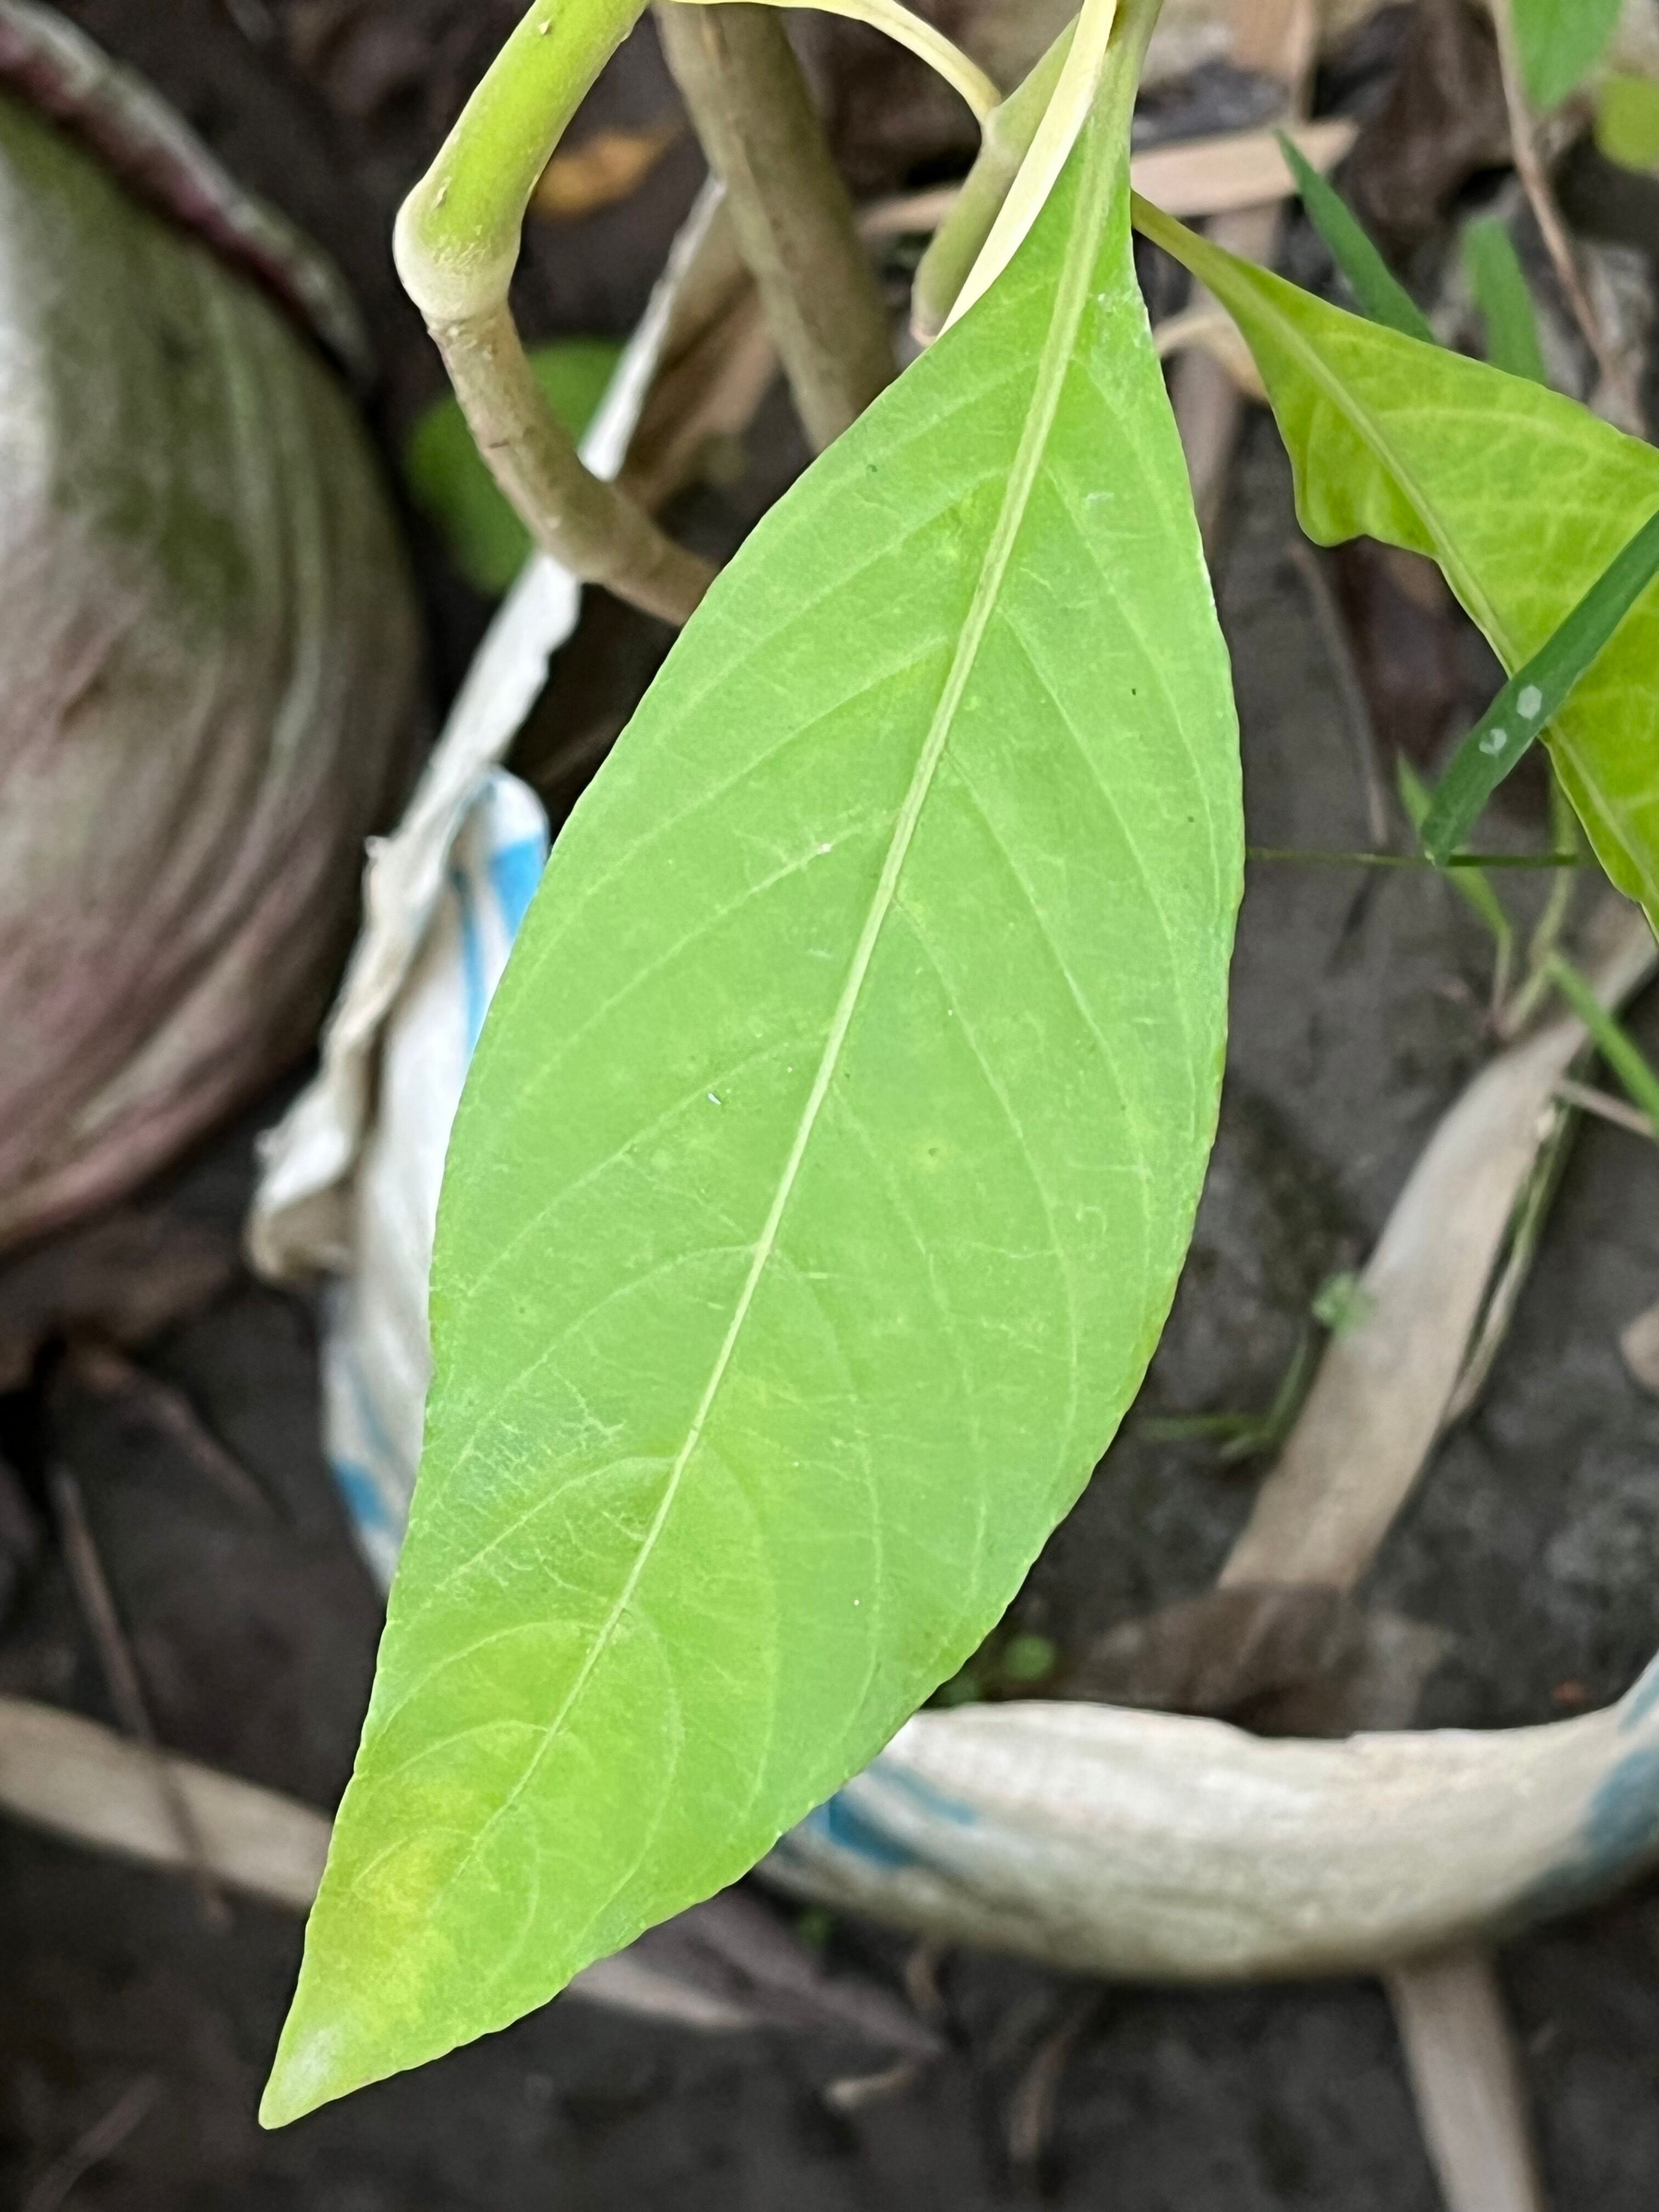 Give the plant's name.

vasaka
